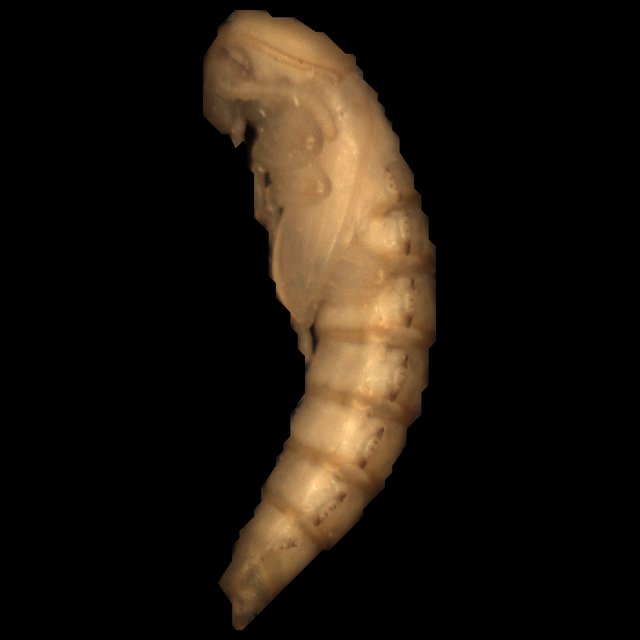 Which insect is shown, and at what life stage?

mealworm pupa
